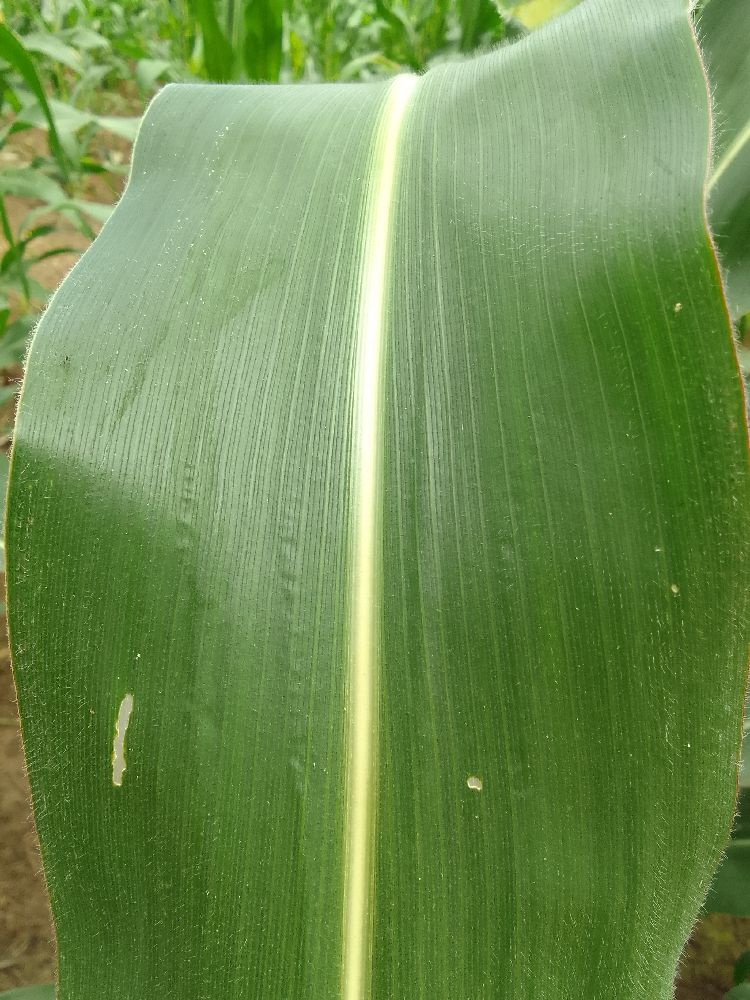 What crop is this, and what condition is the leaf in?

maize, healthy
